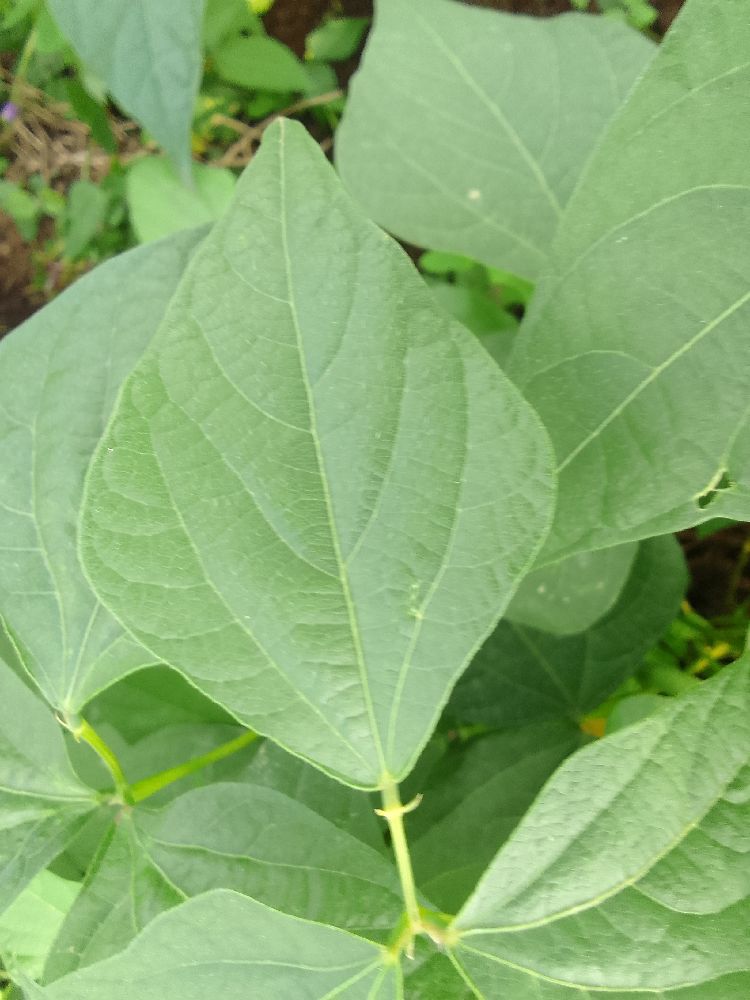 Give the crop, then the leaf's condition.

common bean, healthy
